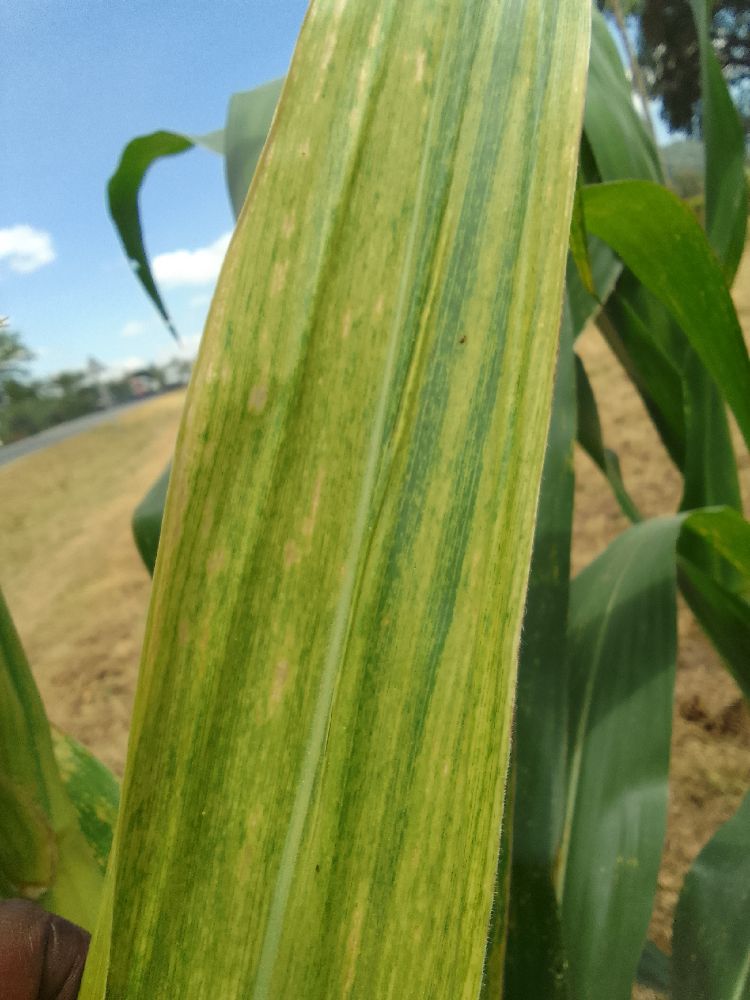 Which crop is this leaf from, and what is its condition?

maize, maize lethal necrosis
